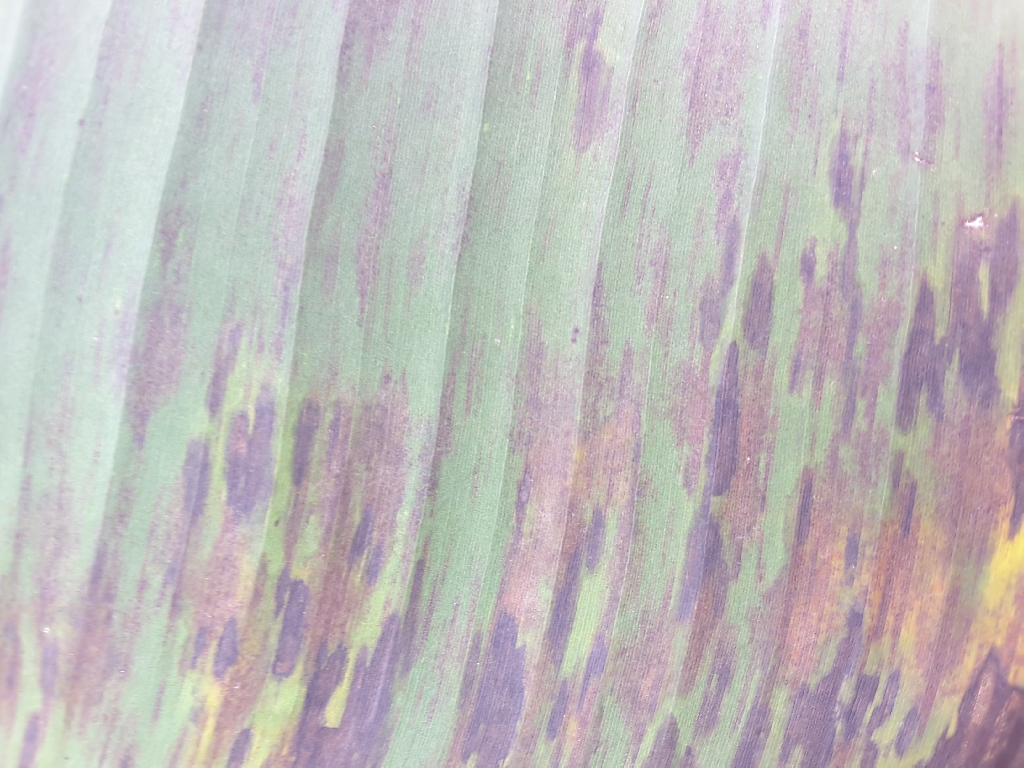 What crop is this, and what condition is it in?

banana, black sigatoka
